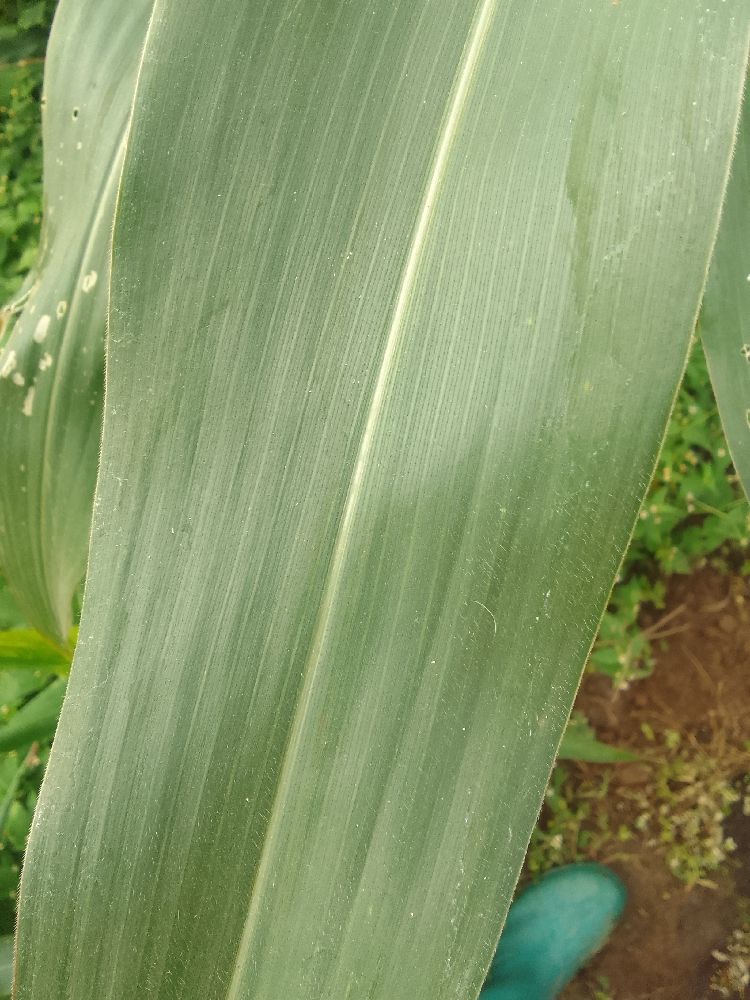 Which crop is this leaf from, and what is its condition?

maize, healthy
